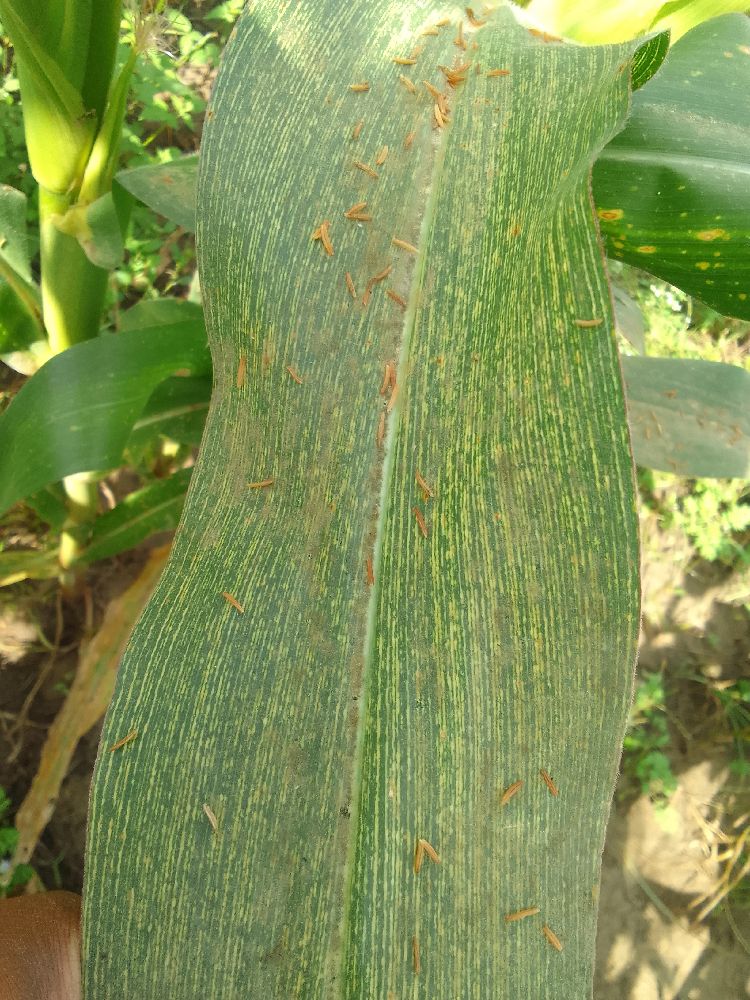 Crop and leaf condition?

maize, maize streak virus
